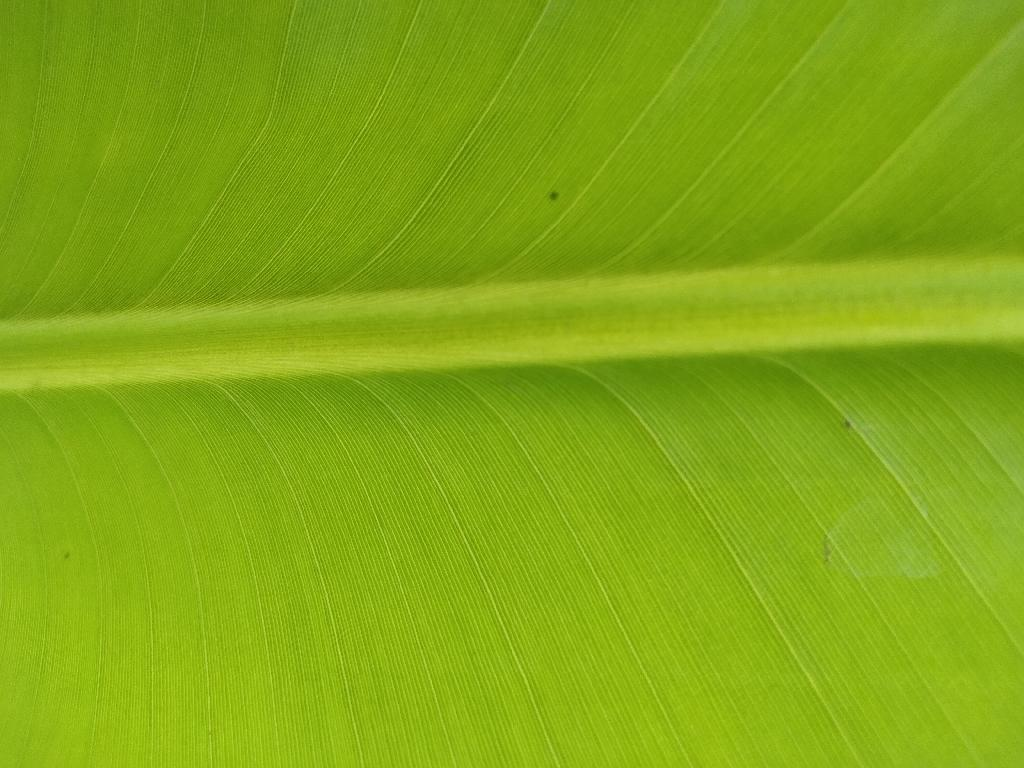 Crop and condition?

banana, healthy
